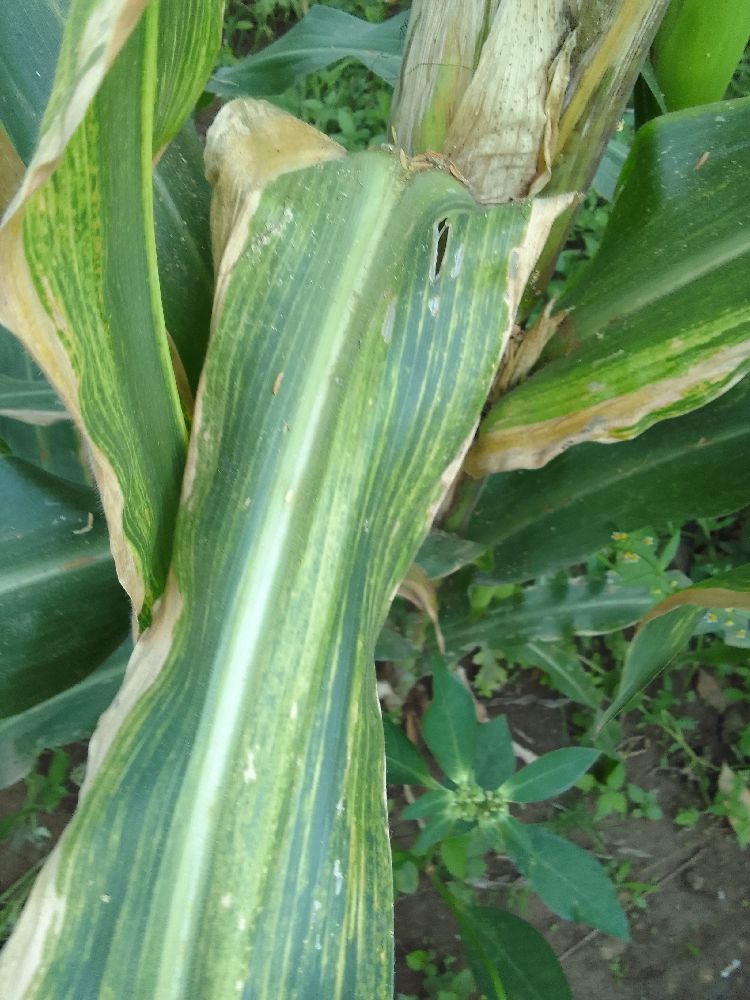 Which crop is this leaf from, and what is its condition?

maize, maize lethal necrosis
